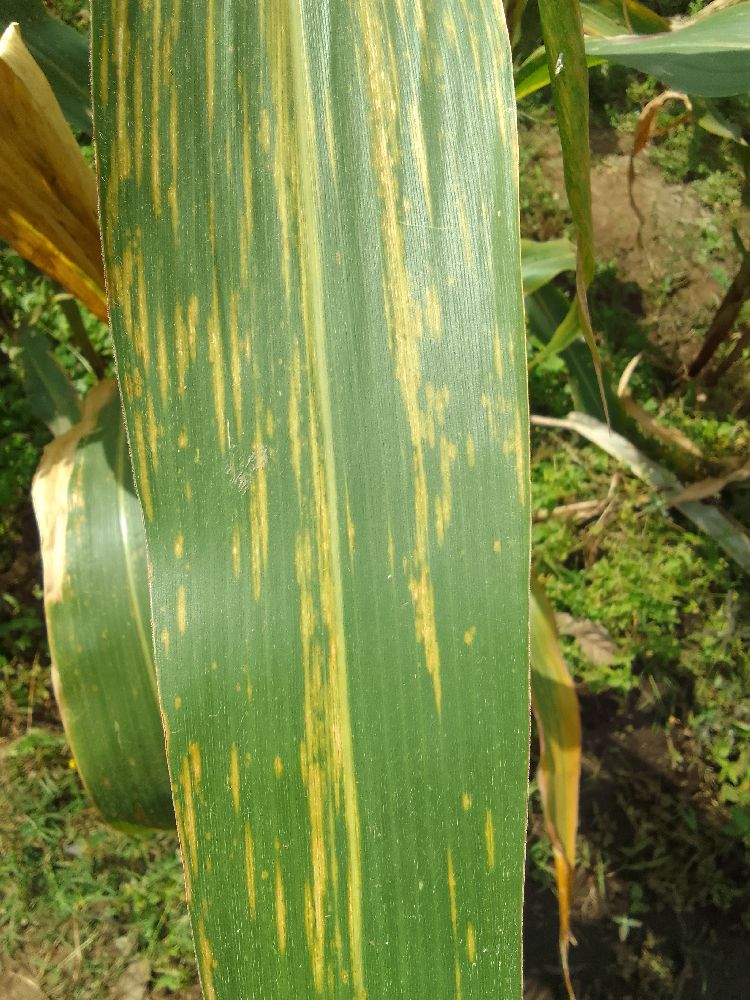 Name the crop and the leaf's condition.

maize, maize lethal necrosis
